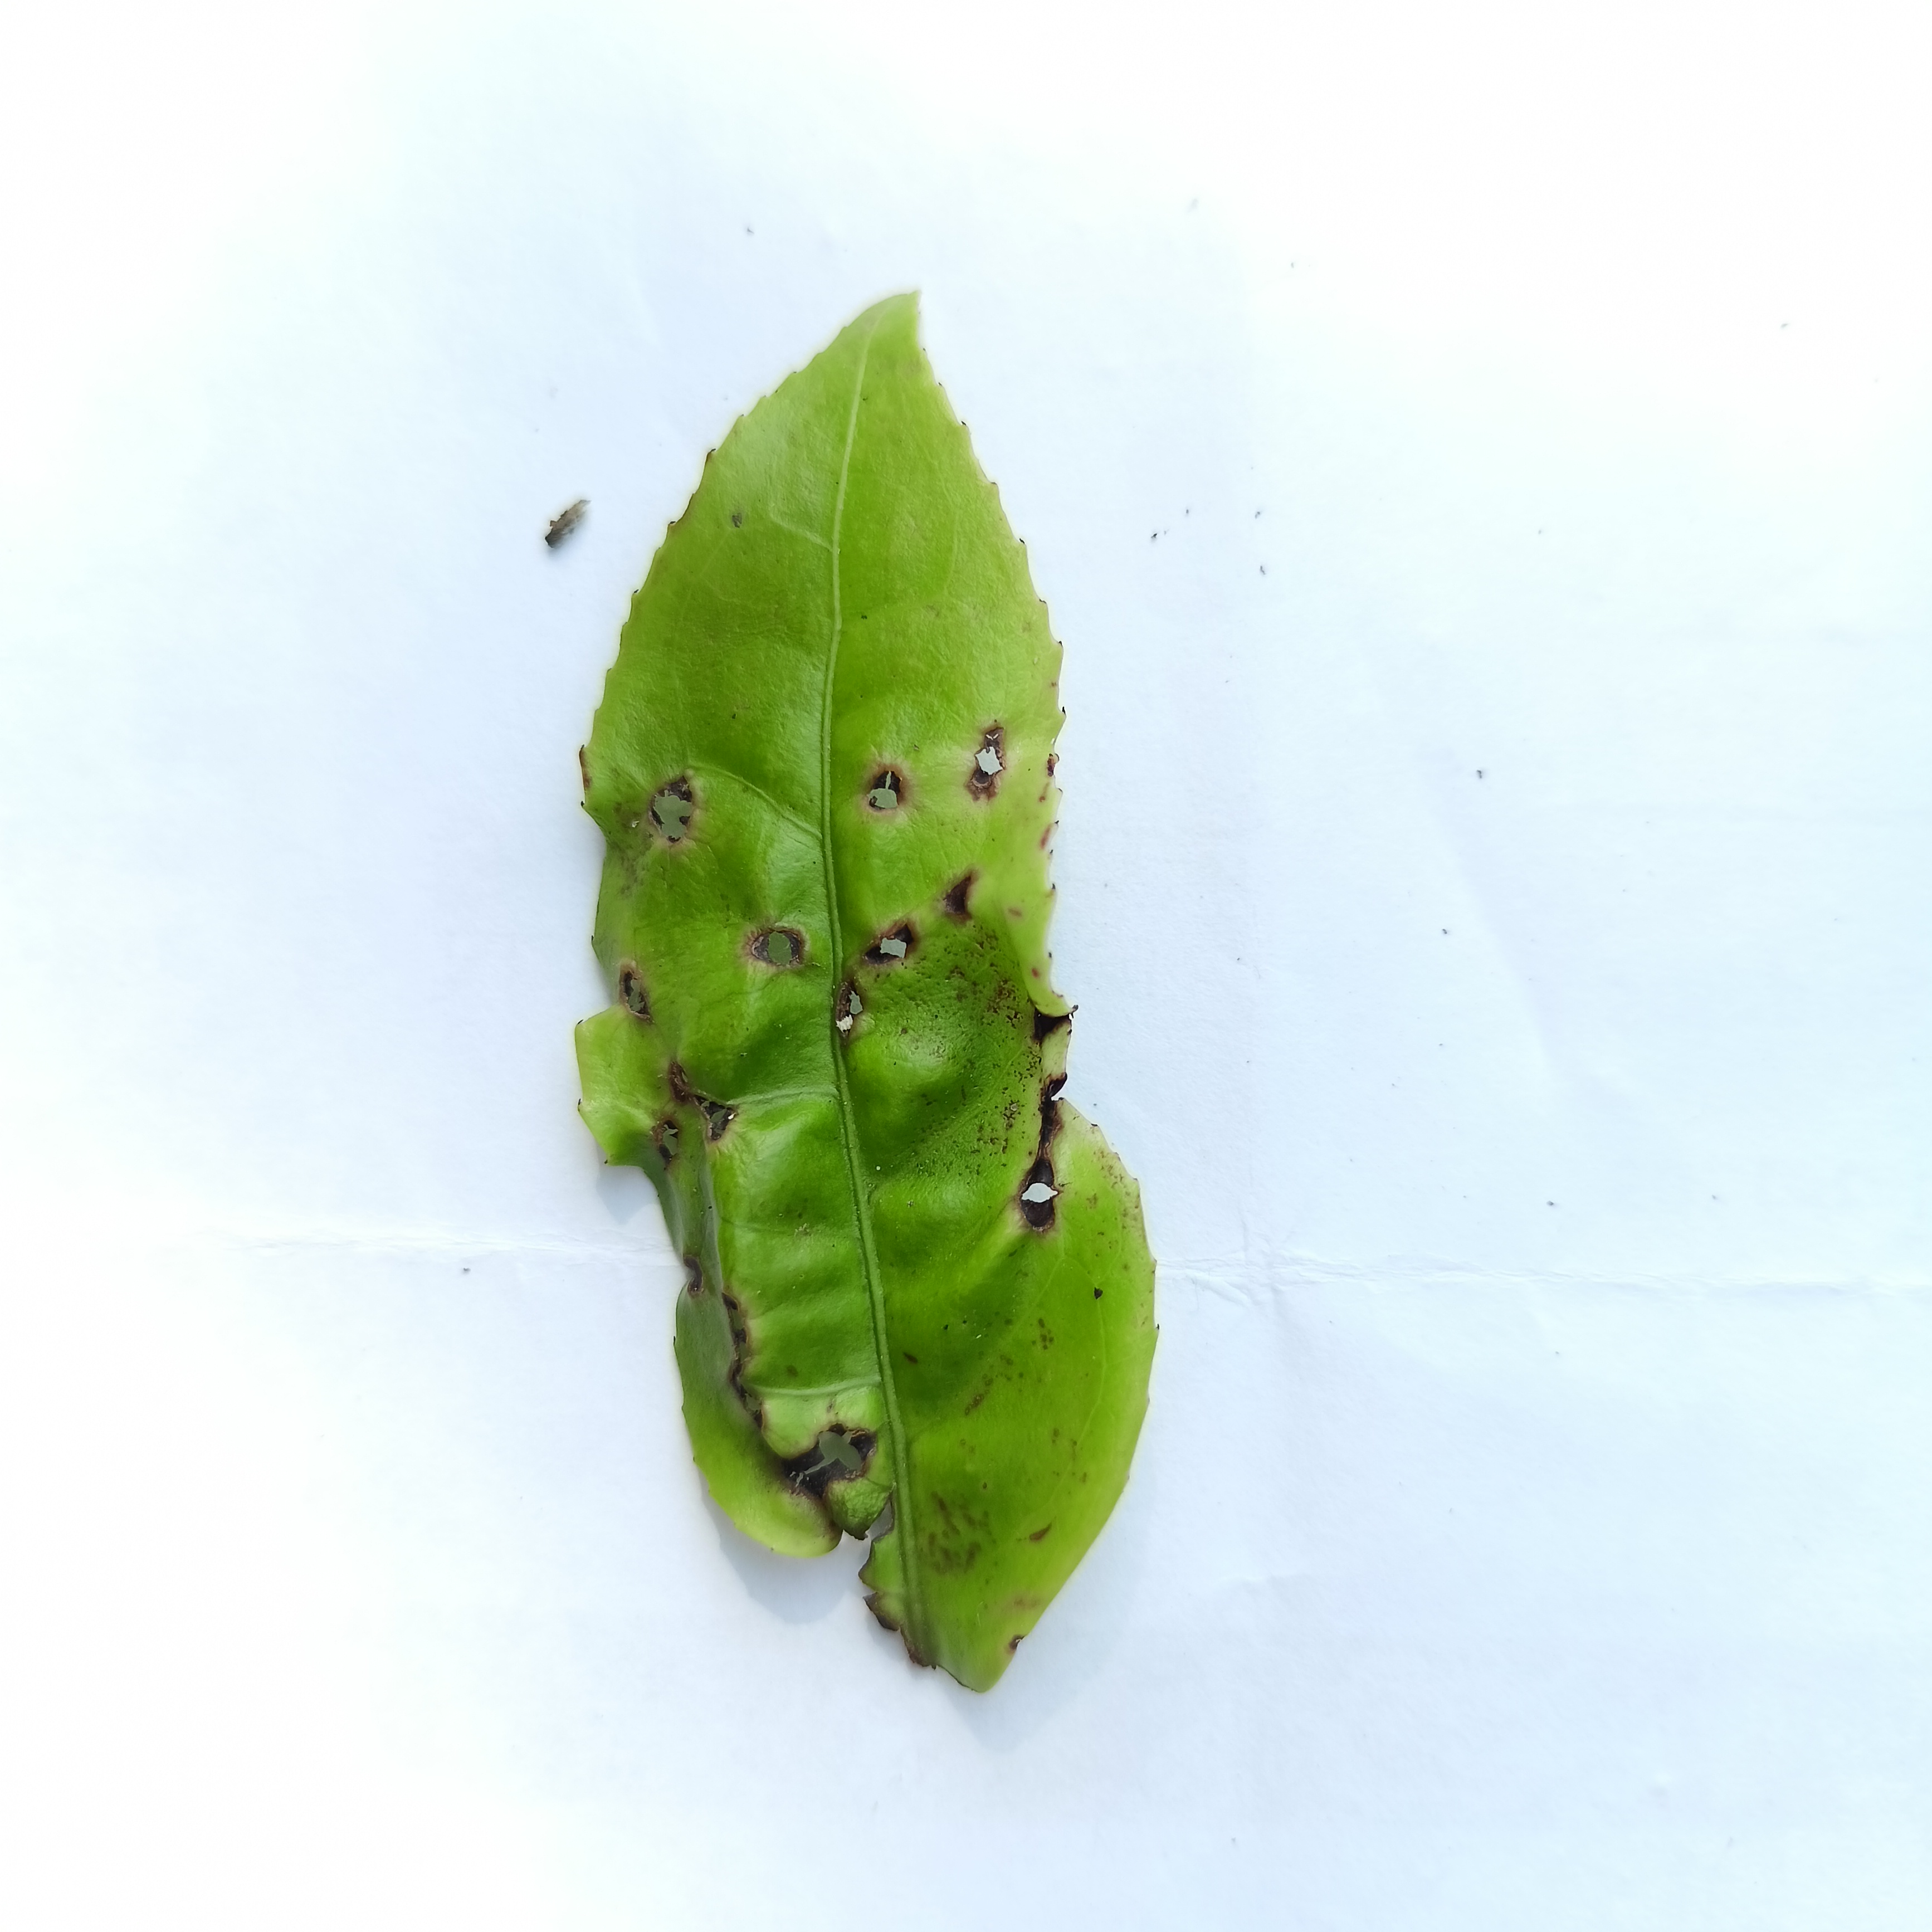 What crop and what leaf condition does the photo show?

tea, helopeltis
